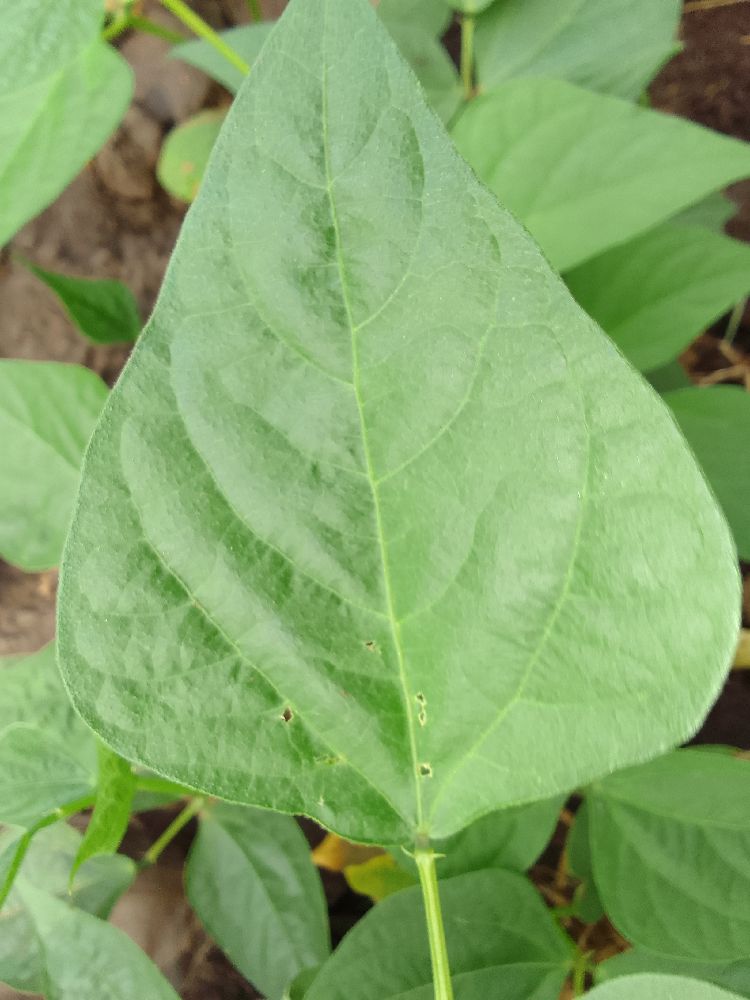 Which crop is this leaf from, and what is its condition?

common bean, healthy
